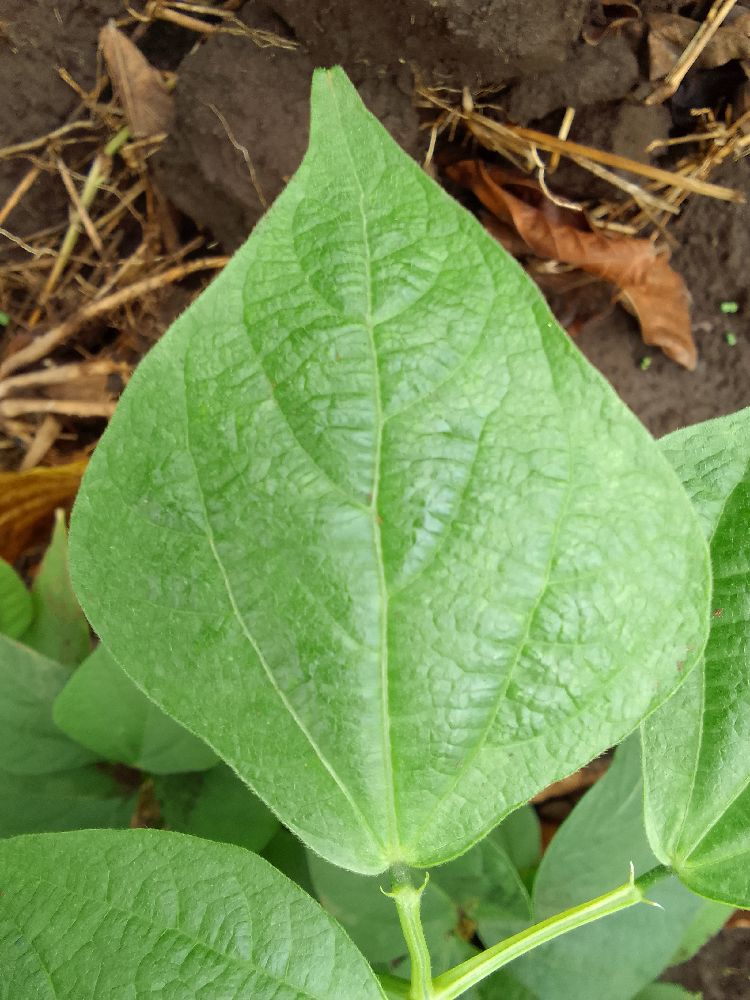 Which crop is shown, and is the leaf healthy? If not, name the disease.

common bean, healthy
